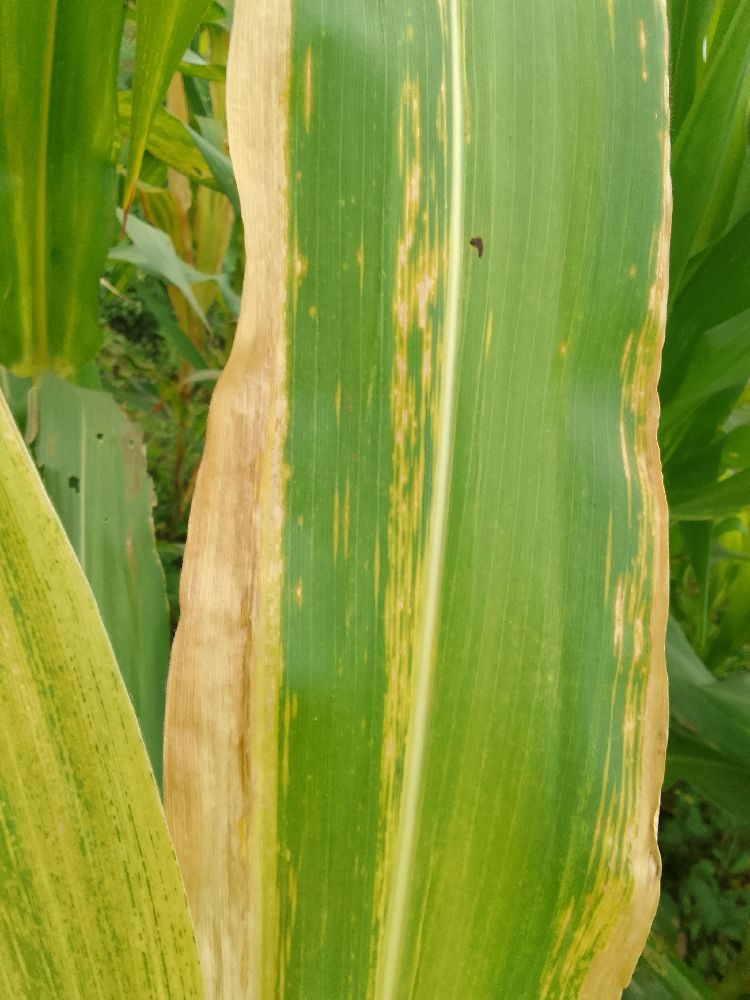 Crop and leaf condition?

maize, maize lethal necrosis
